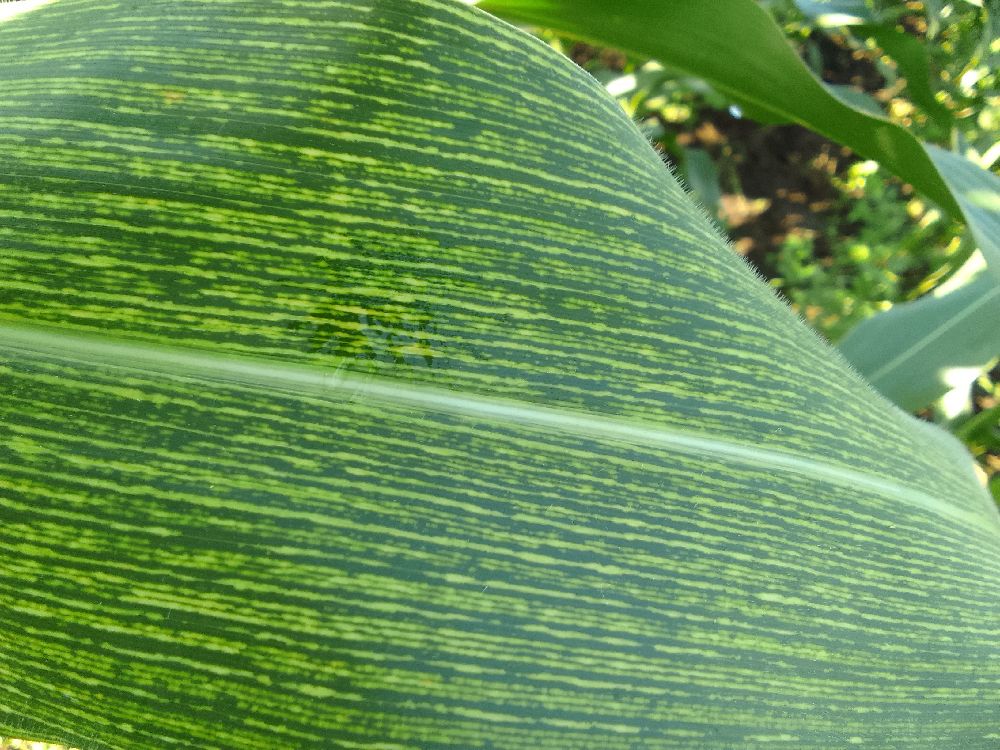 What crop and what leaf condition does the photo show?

maize, maize streak virus
